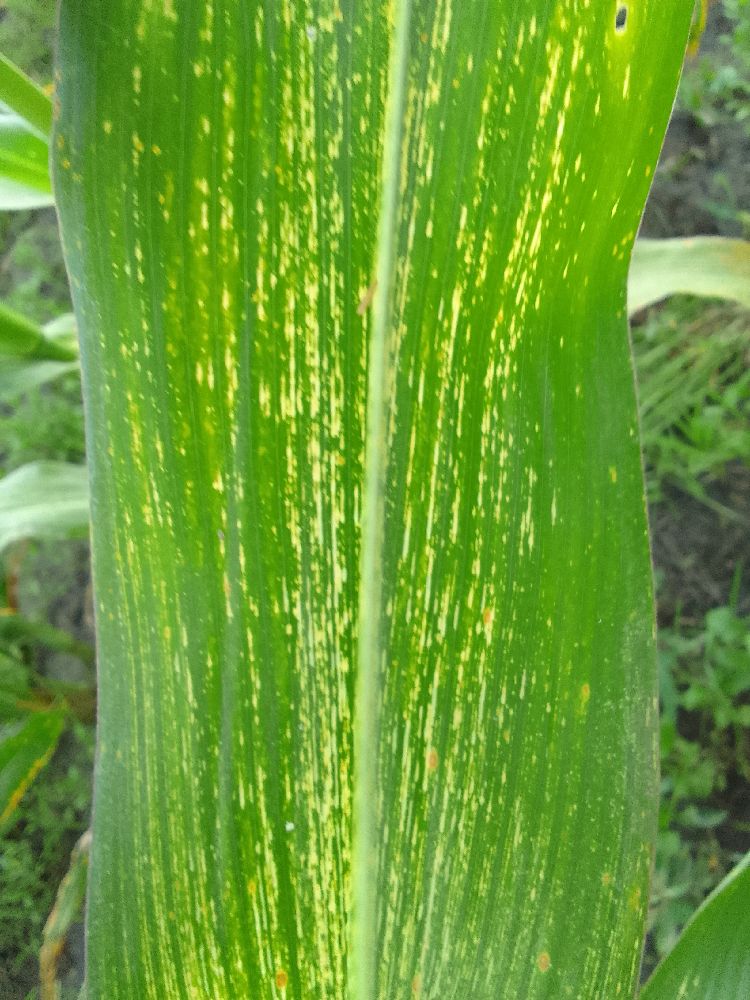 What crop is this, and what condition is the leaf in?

maize, maize streak virus
